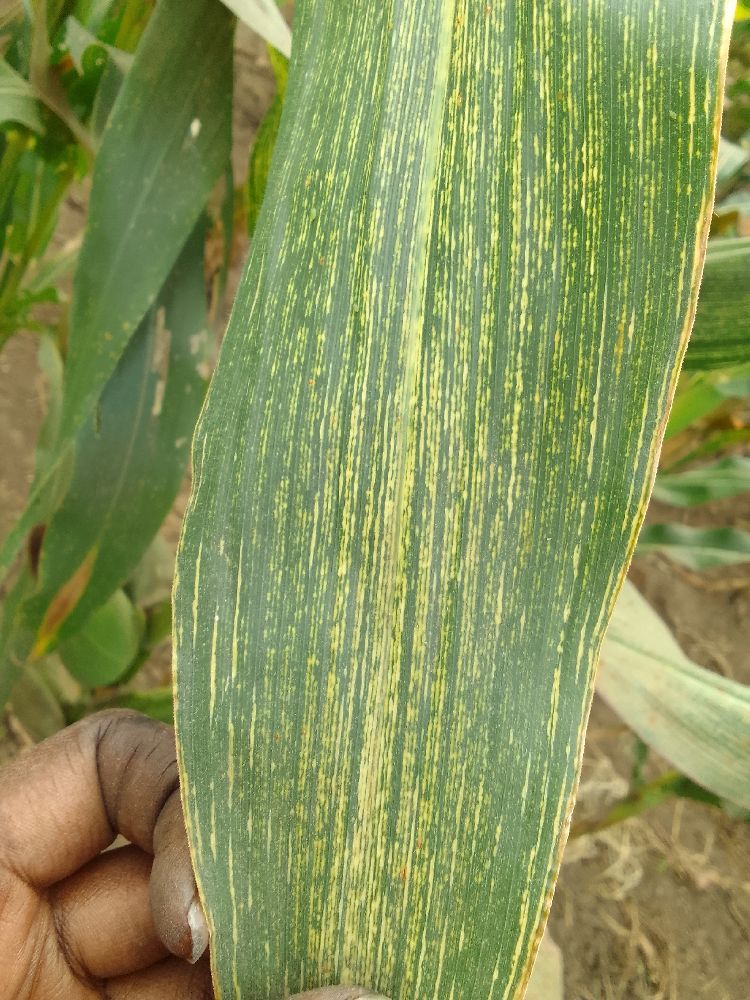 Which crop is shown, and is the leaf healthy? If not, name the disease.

maize, maize streak virus
